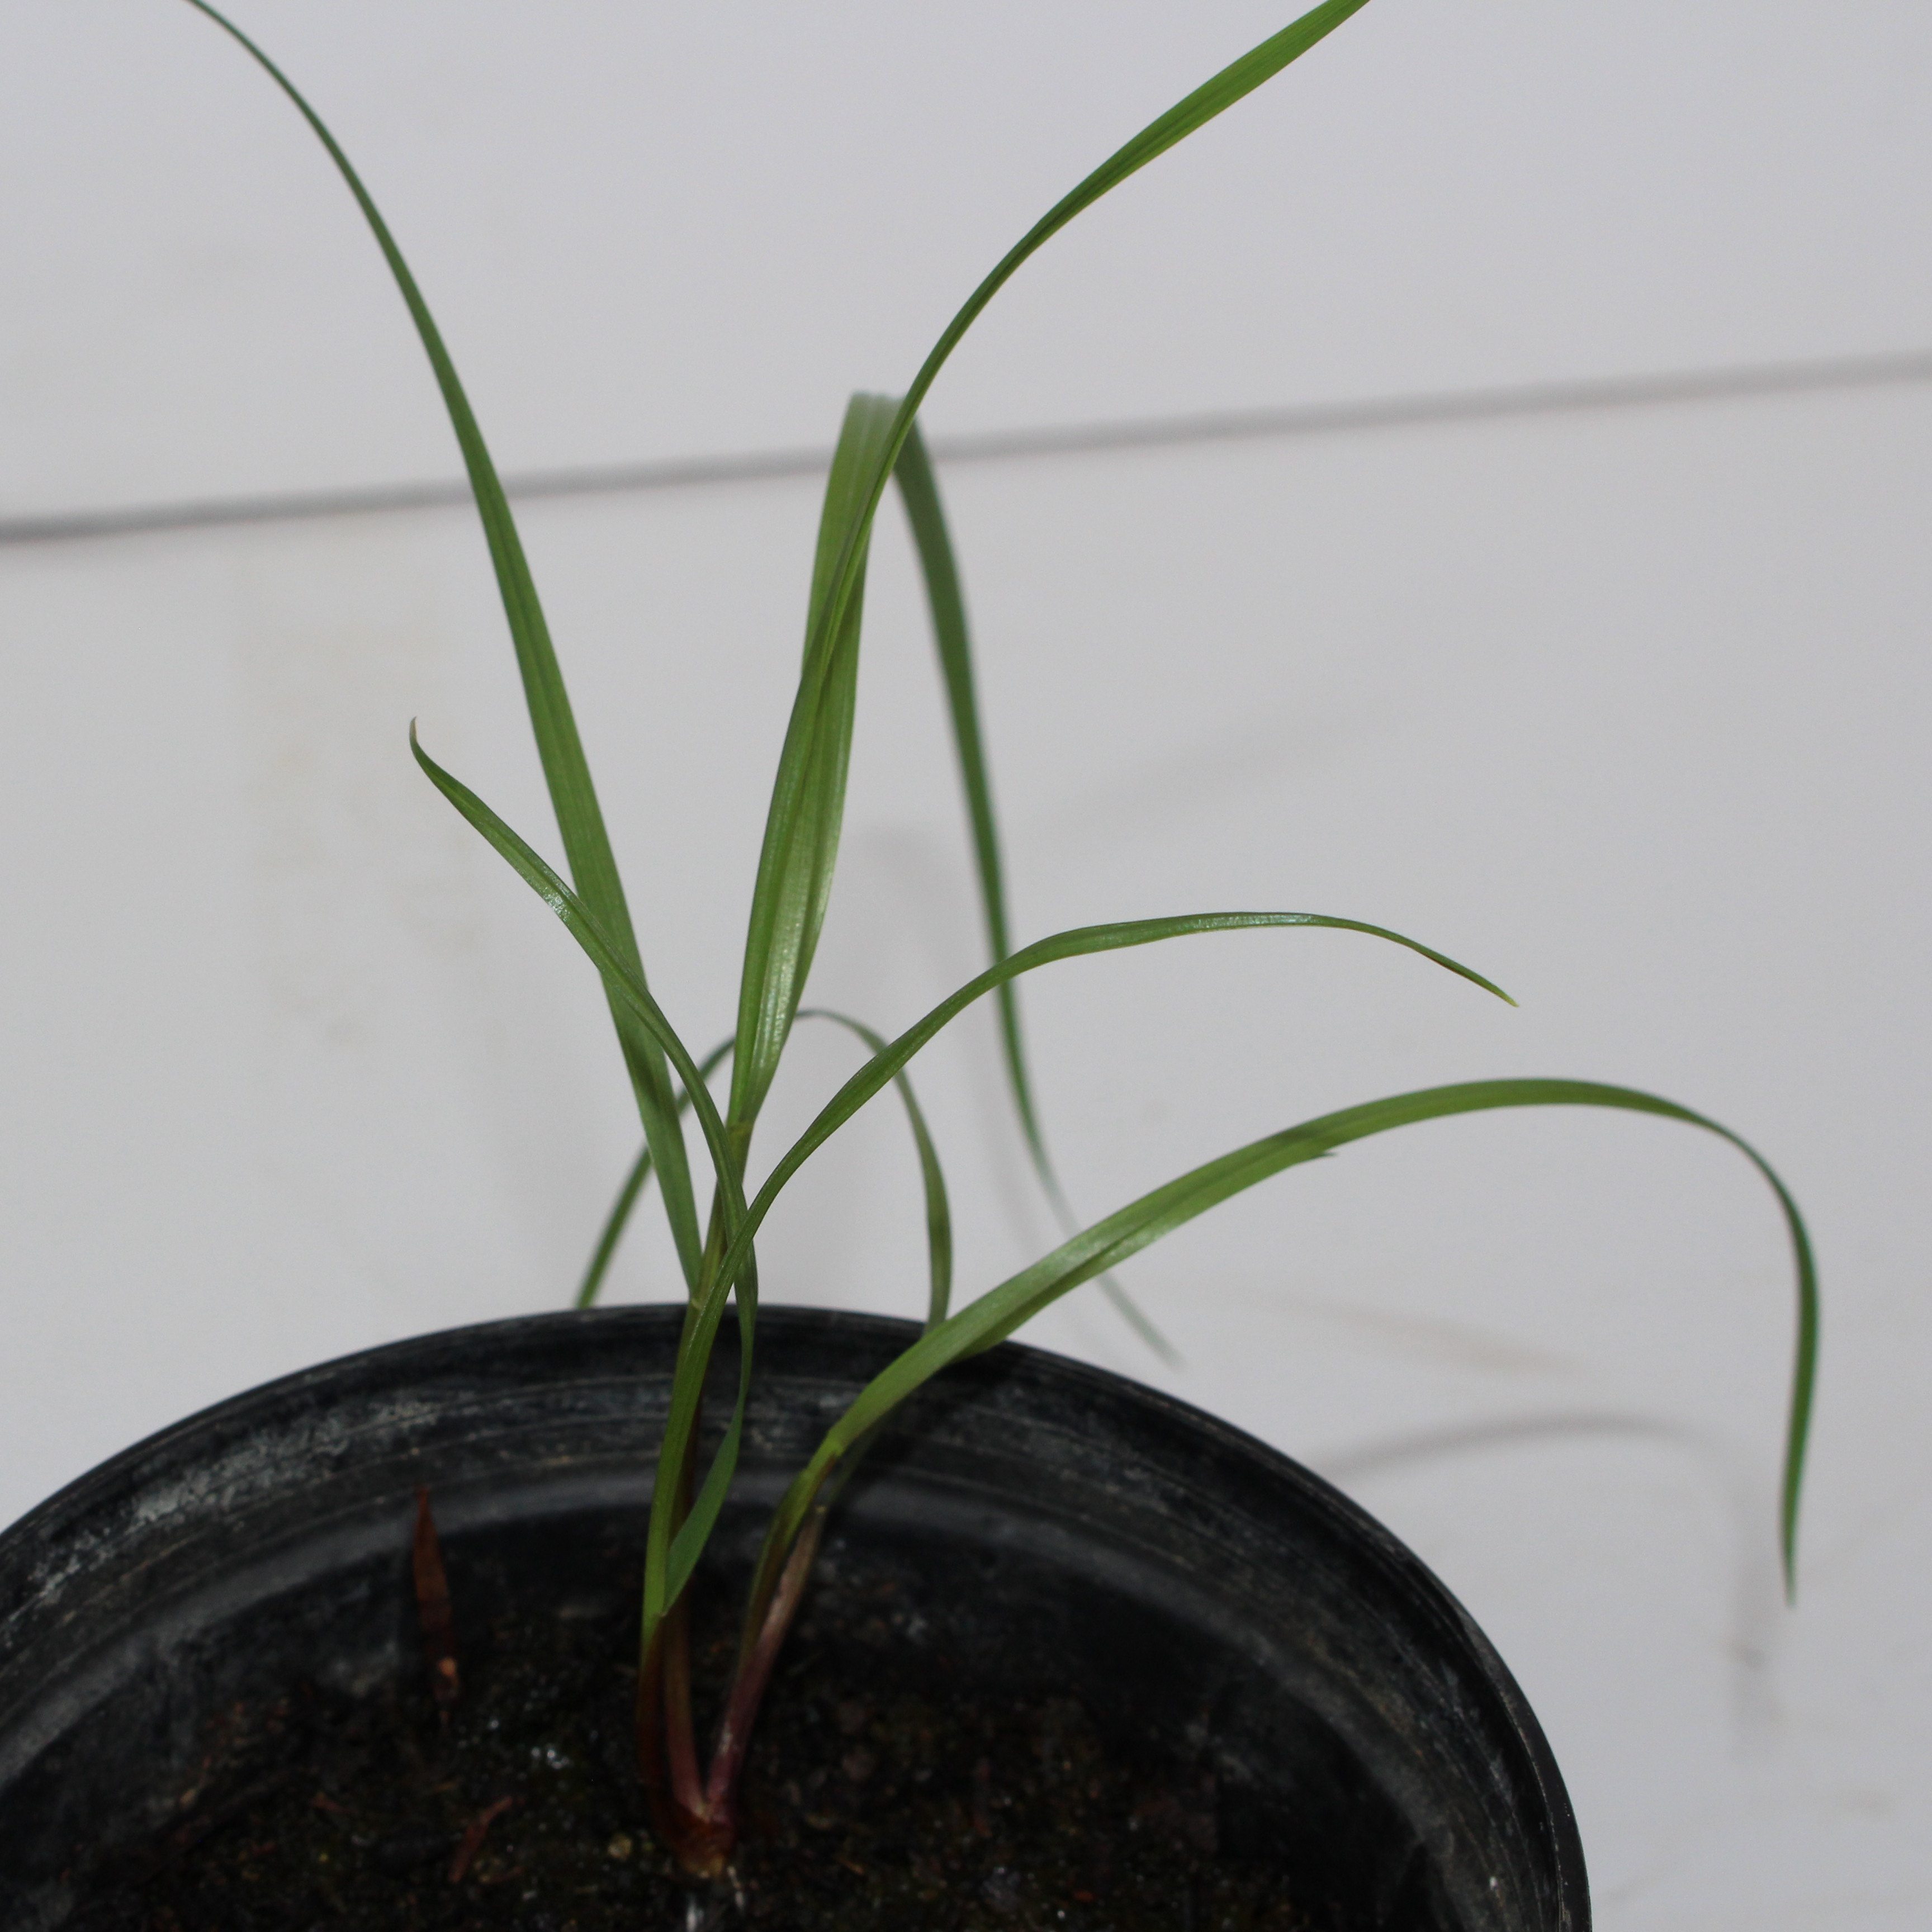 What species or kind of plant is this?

Lolium multiflorum
